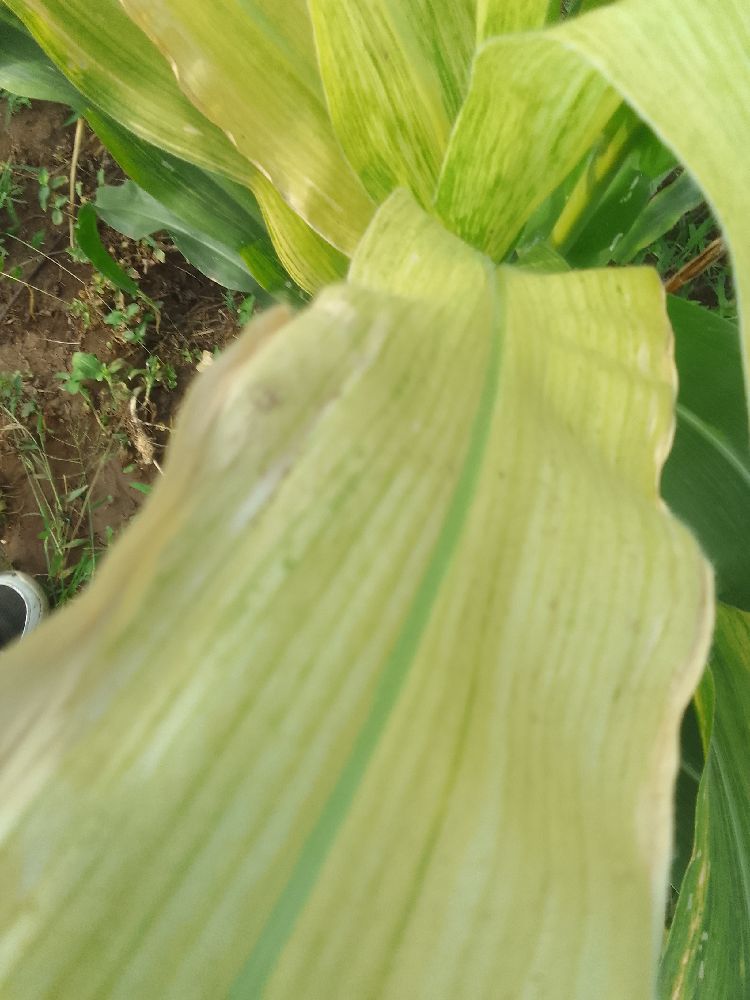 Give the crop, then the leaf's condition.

maize, maize lethal necrosis
